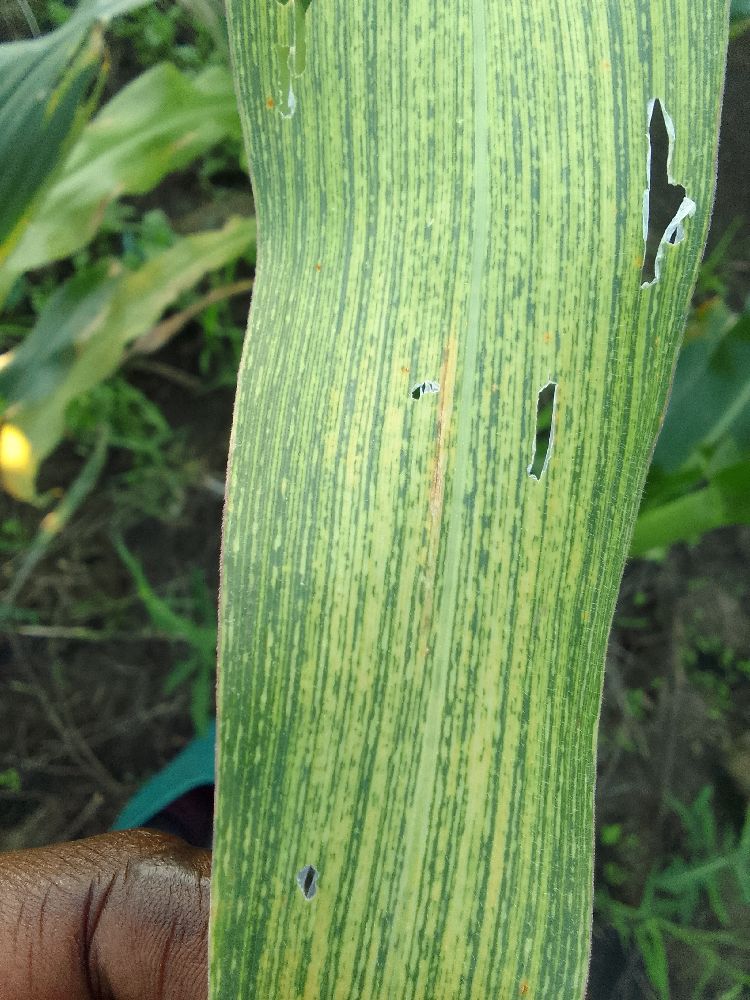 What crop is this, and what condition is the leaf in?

maize, maize streak virus
